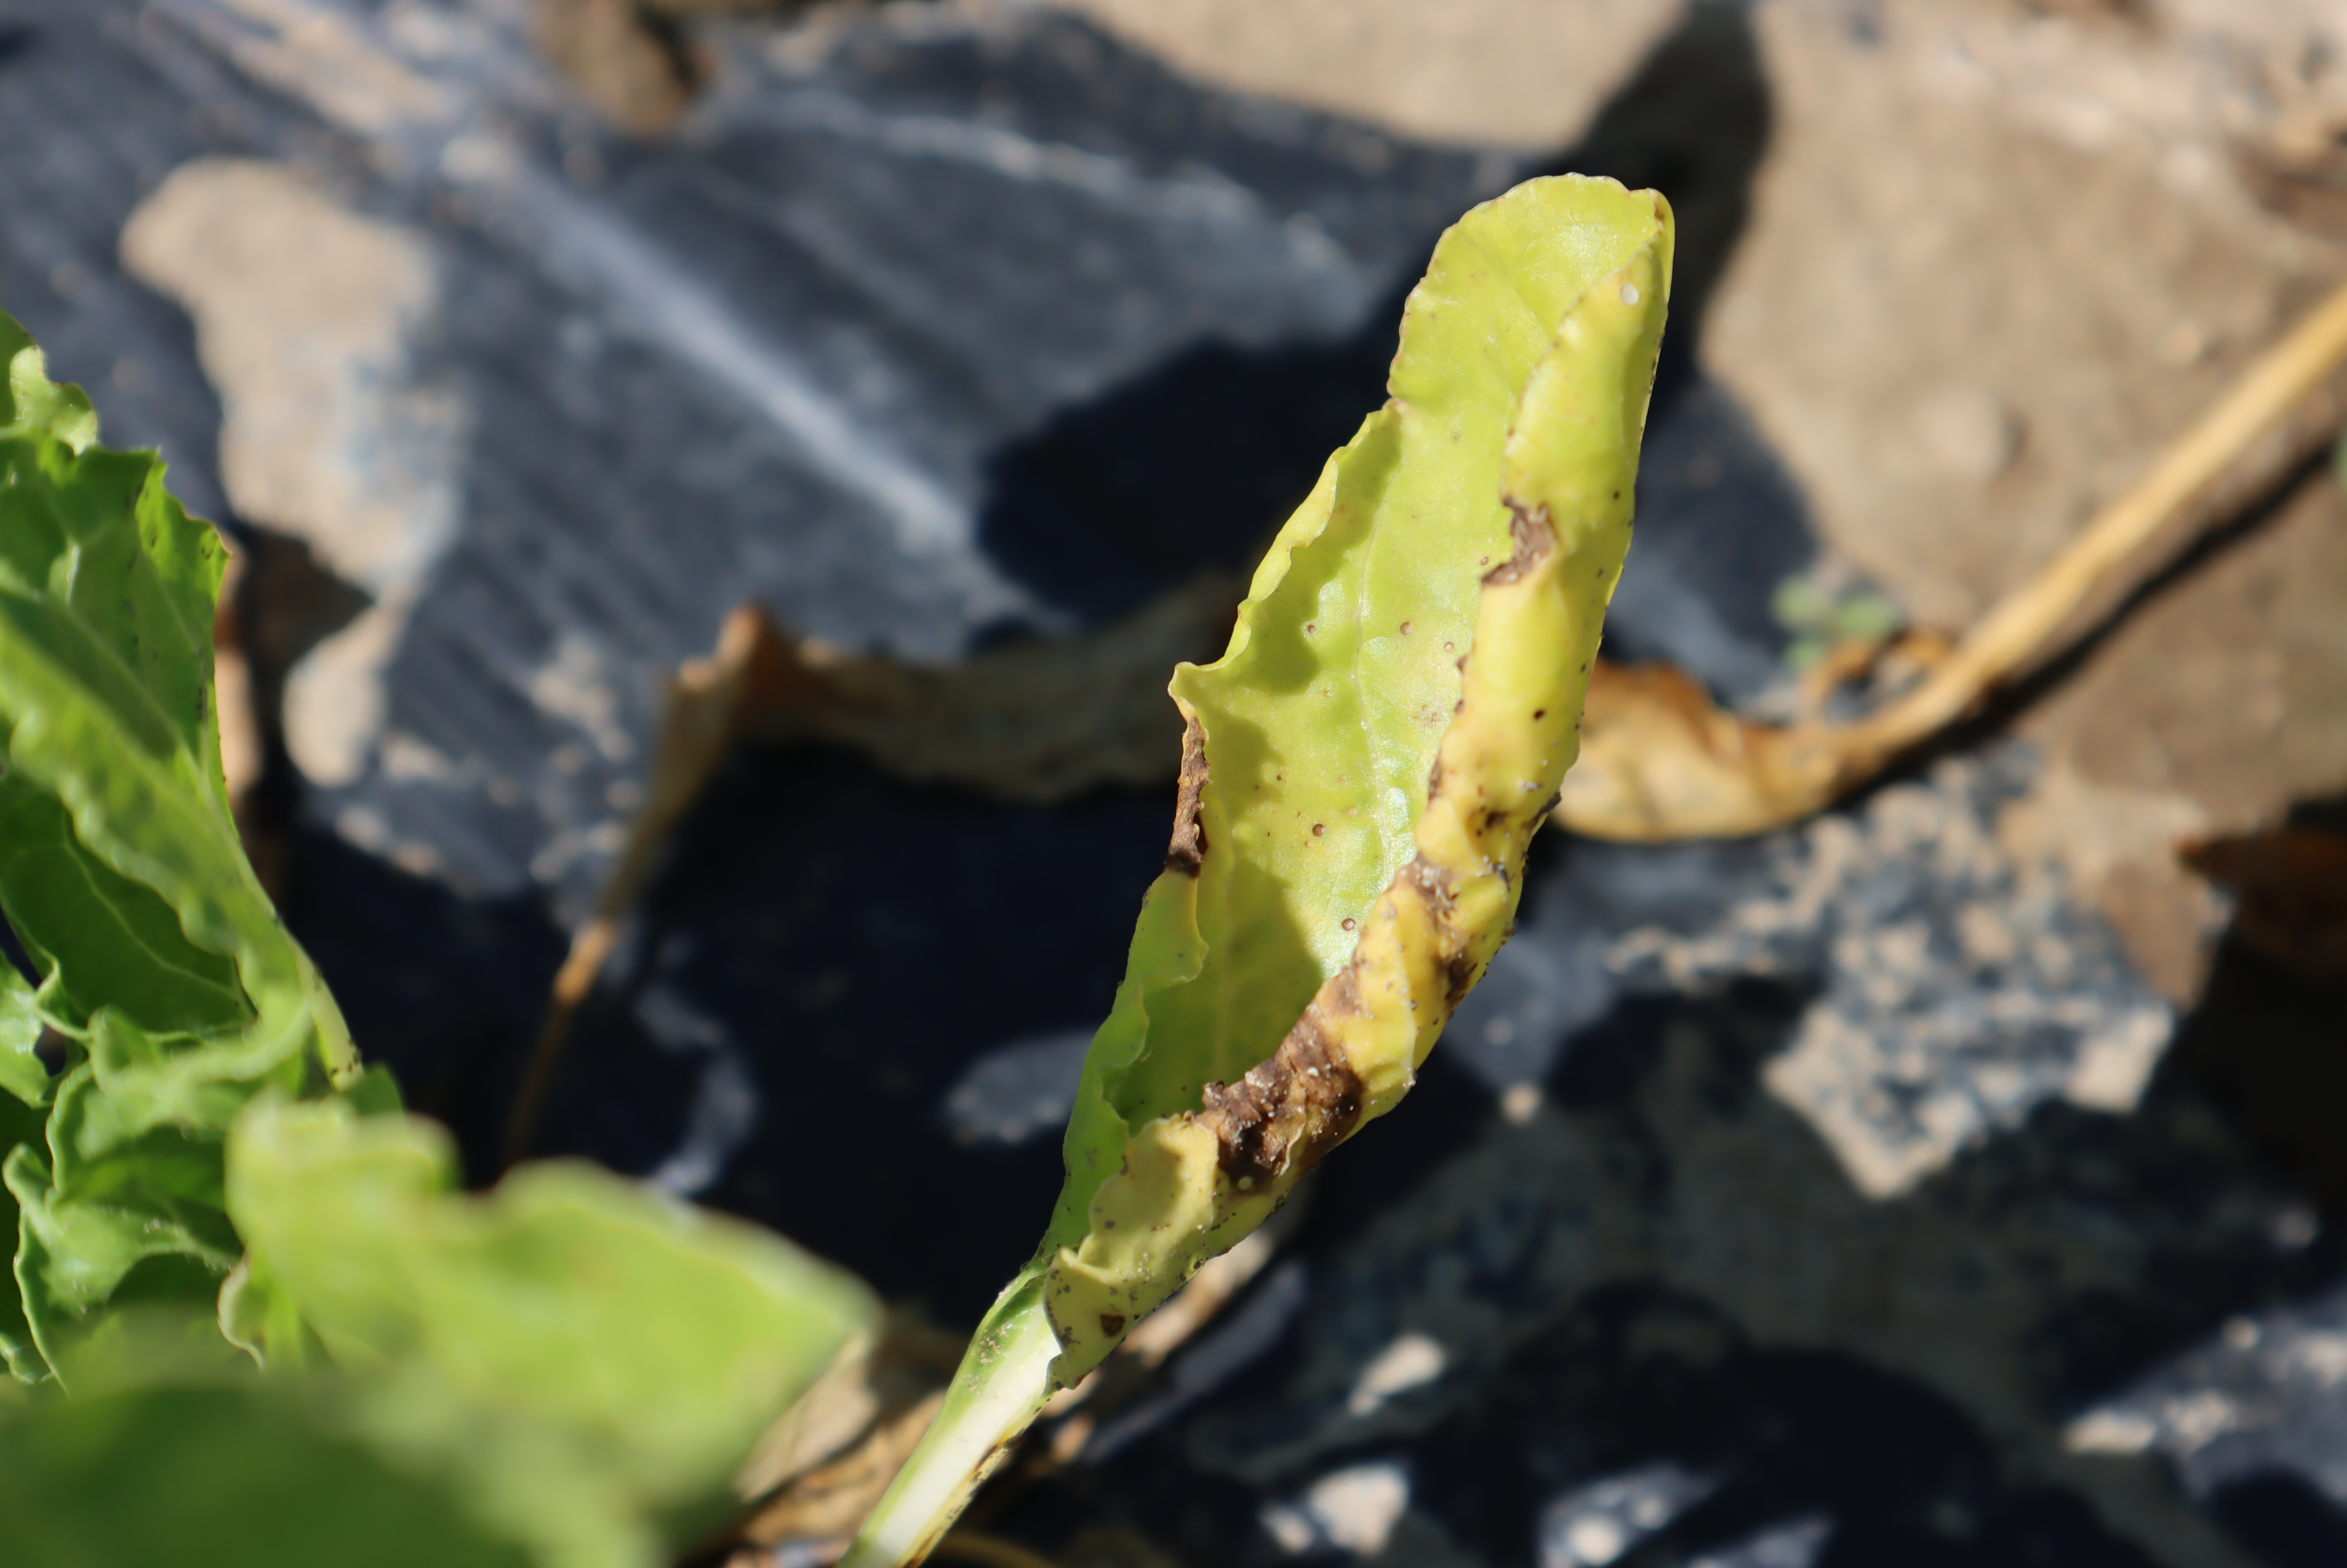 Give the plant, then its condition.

chard, phoma leaf spot
